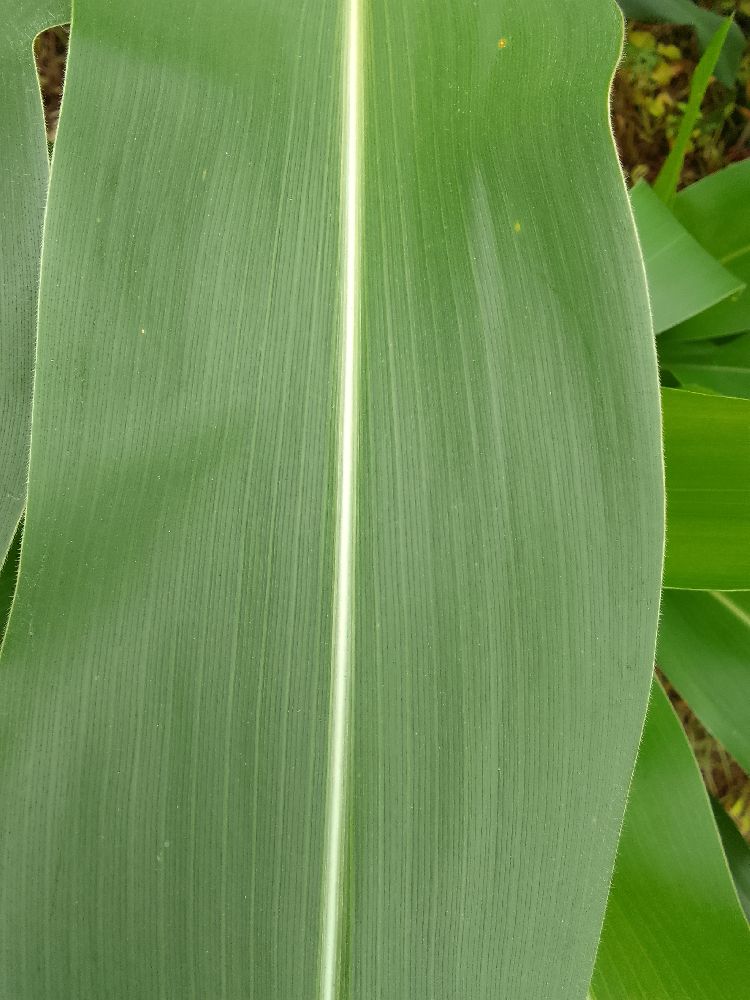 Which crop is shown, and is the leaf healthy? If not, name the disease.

maize, healthy
